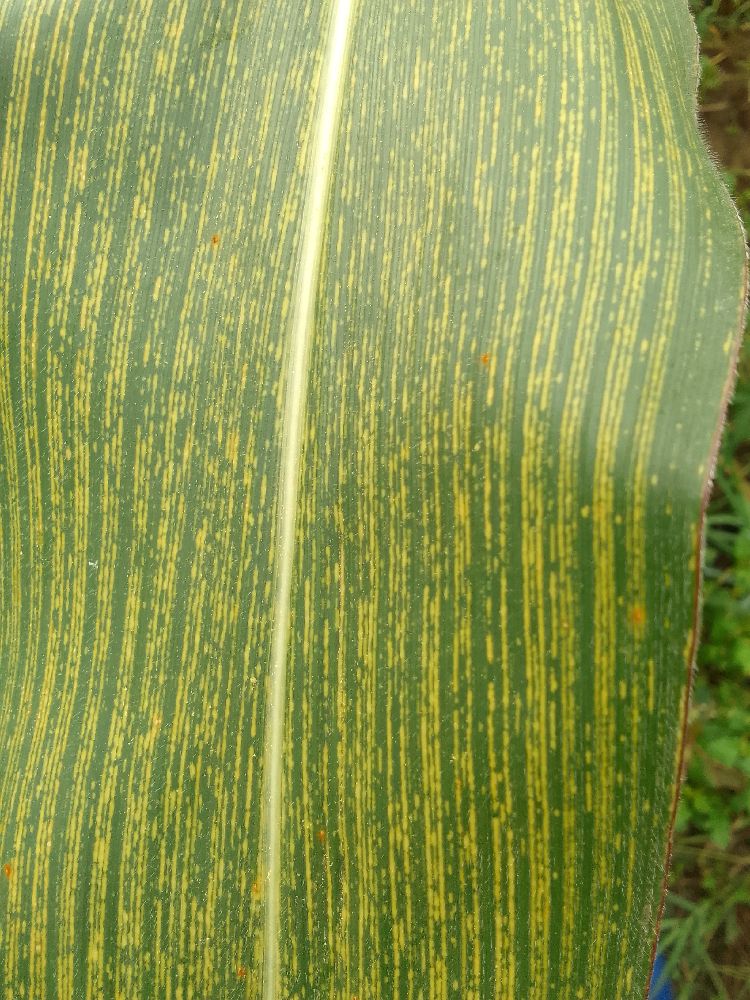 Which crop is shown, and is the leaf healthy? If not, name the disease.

maize, maize streak virus
